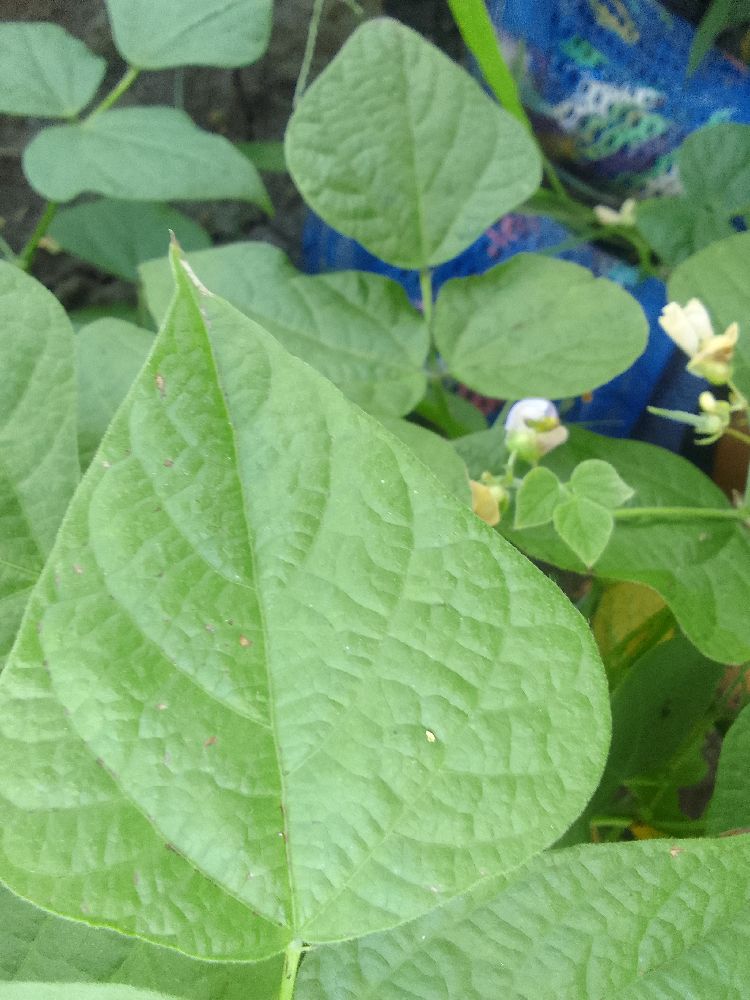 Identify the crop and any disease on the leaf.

common bean, healthy
